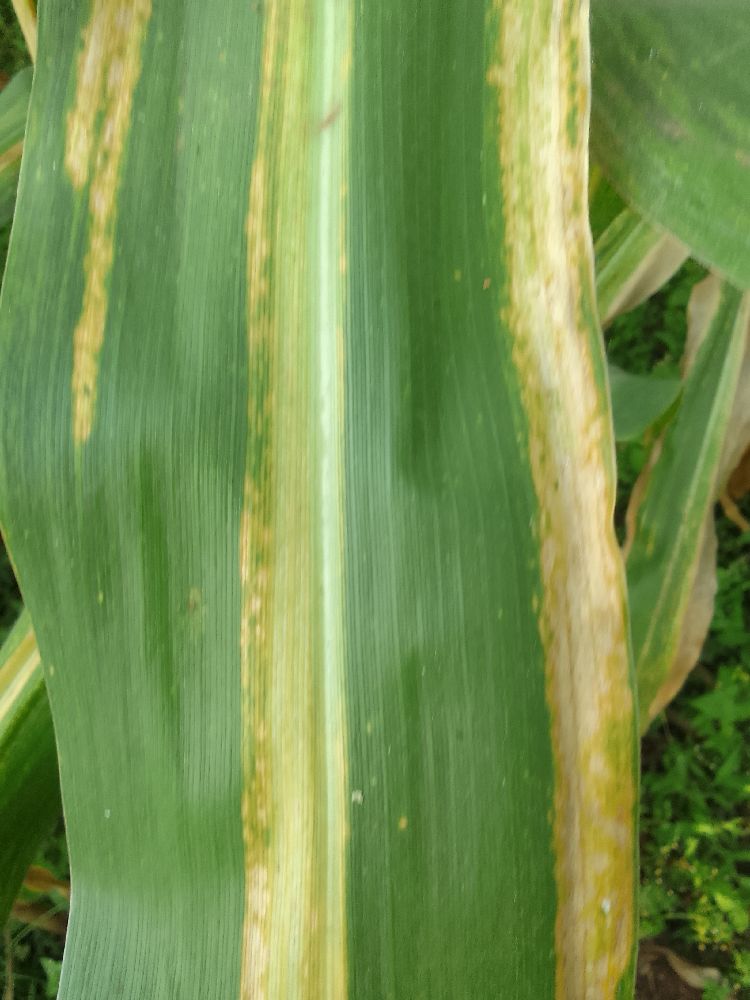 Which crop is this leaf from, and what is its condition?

maize, maize lethal necrosis
